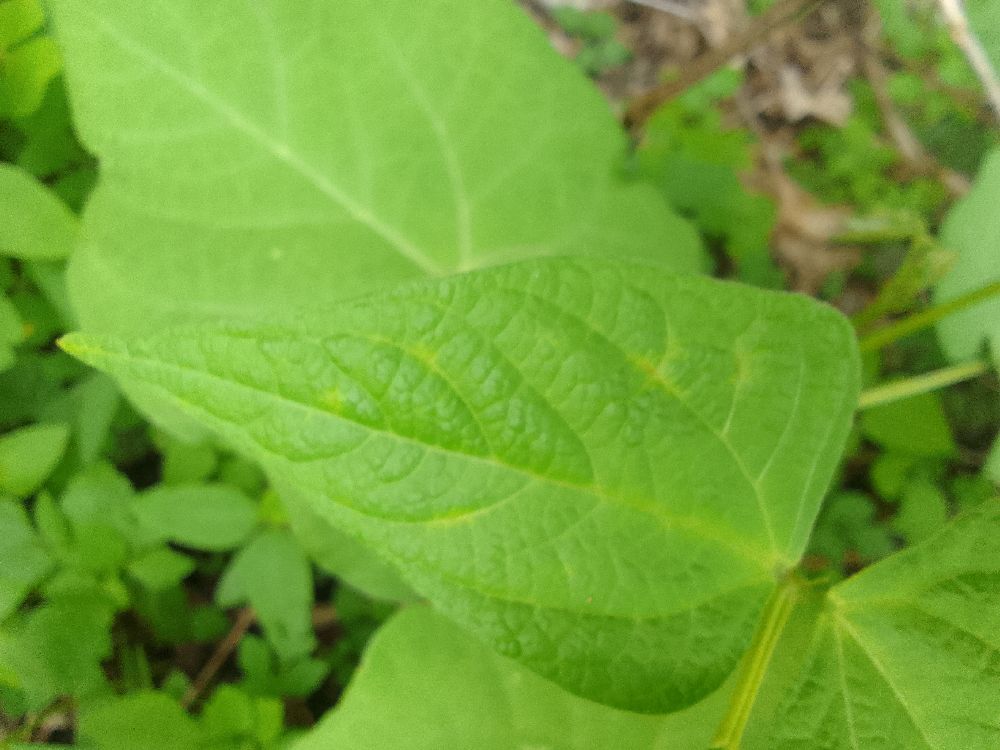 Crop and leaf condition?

common bean, healthy
